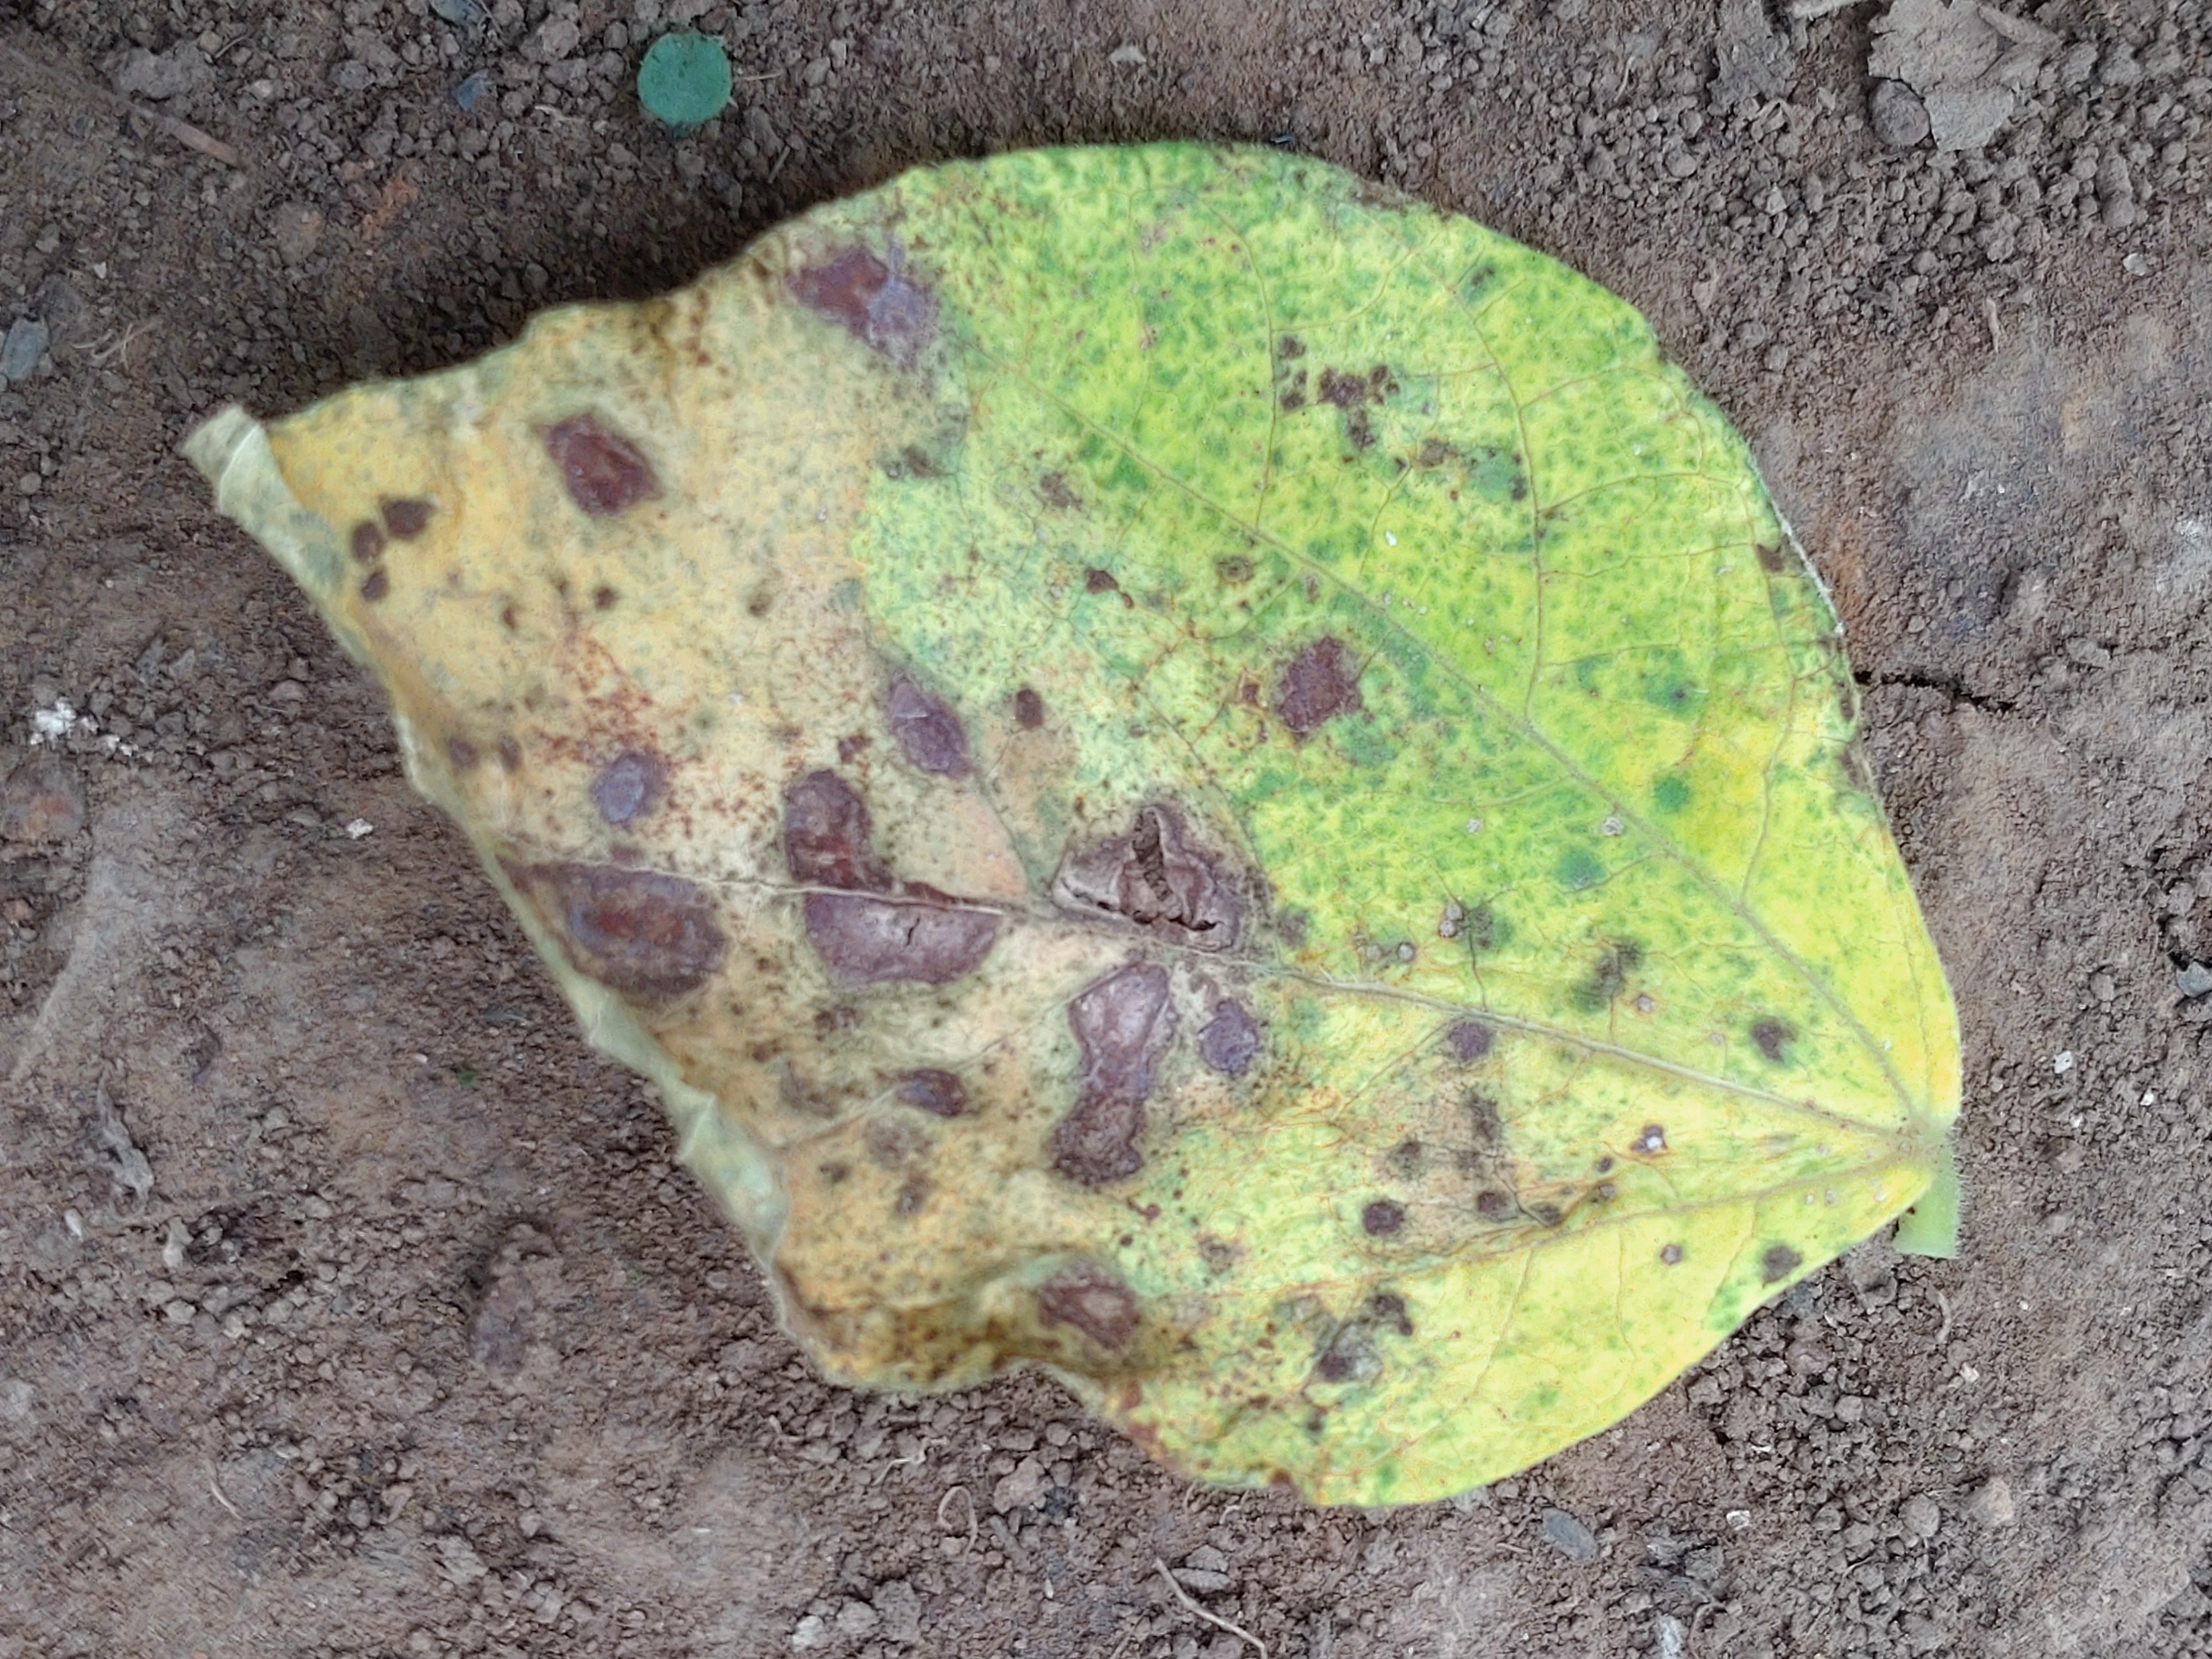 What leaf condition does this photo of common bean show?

anthracnose
